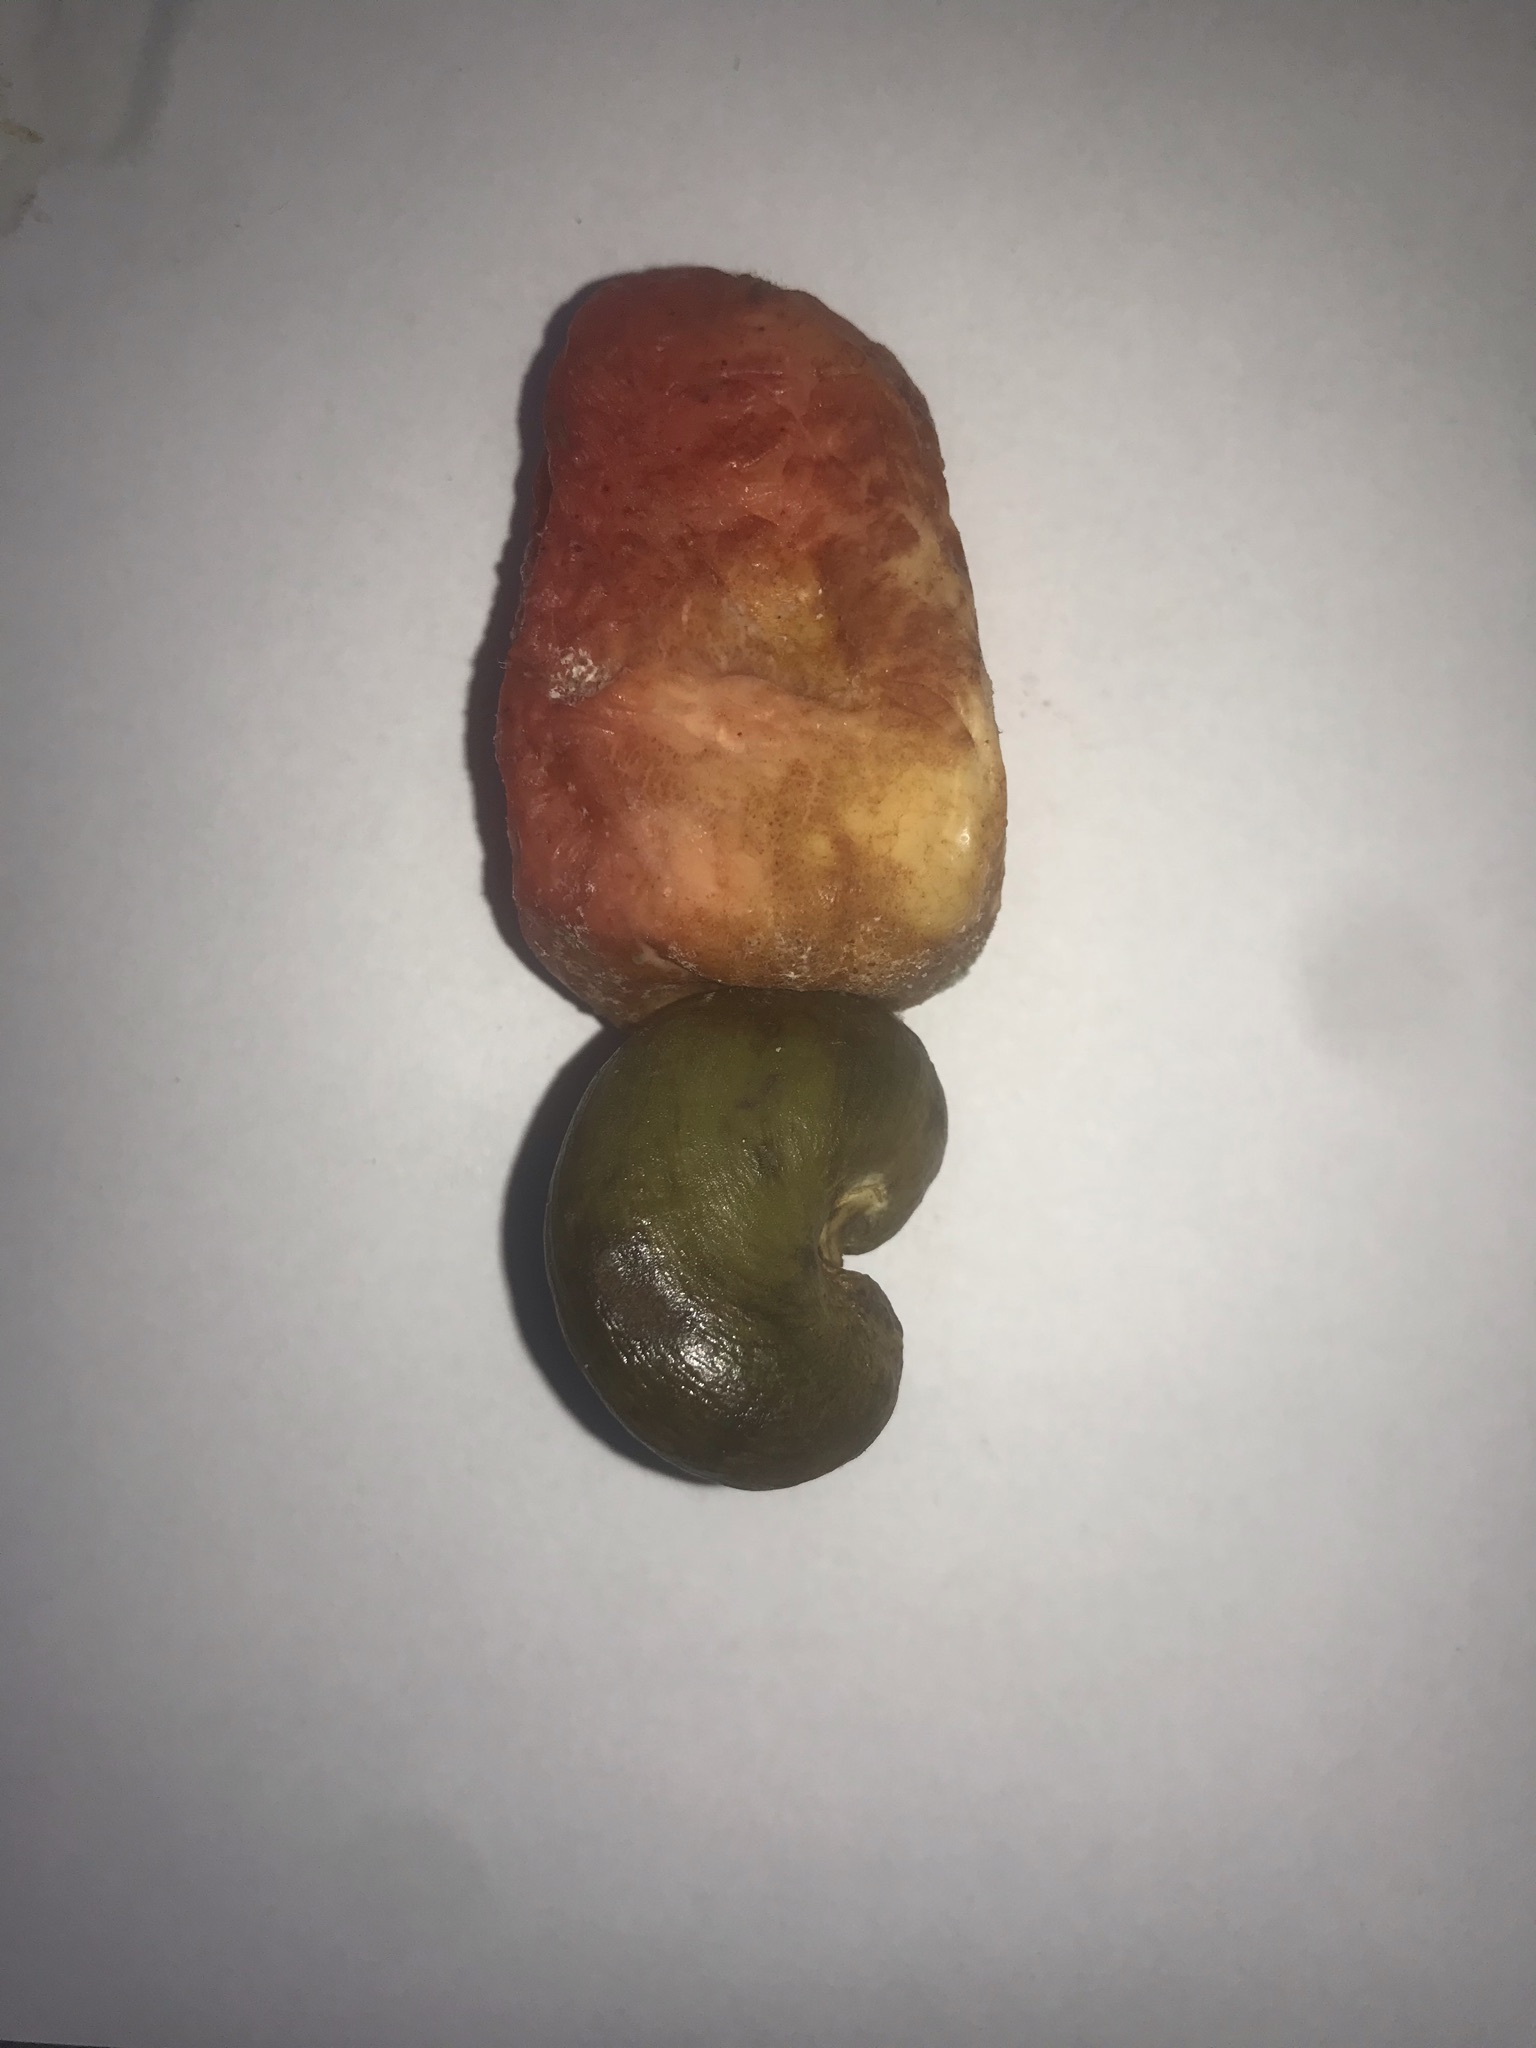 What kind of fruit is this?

caju vermelho
